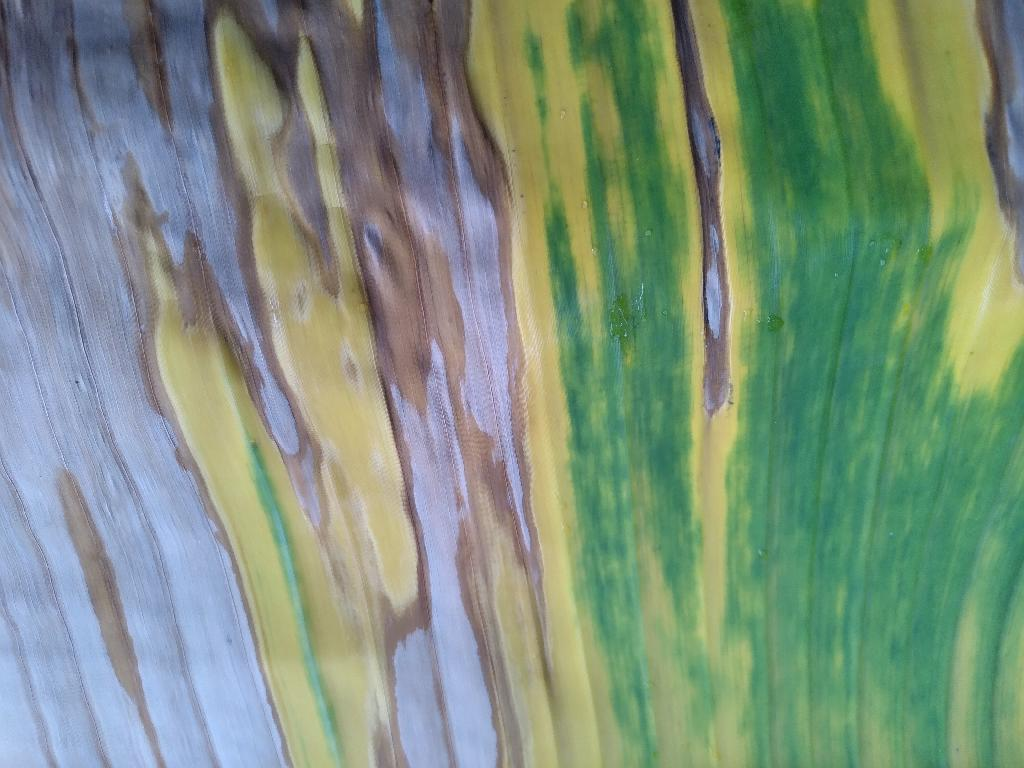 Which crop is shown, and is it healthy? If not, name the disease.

banana, fusarium wilt race 1
